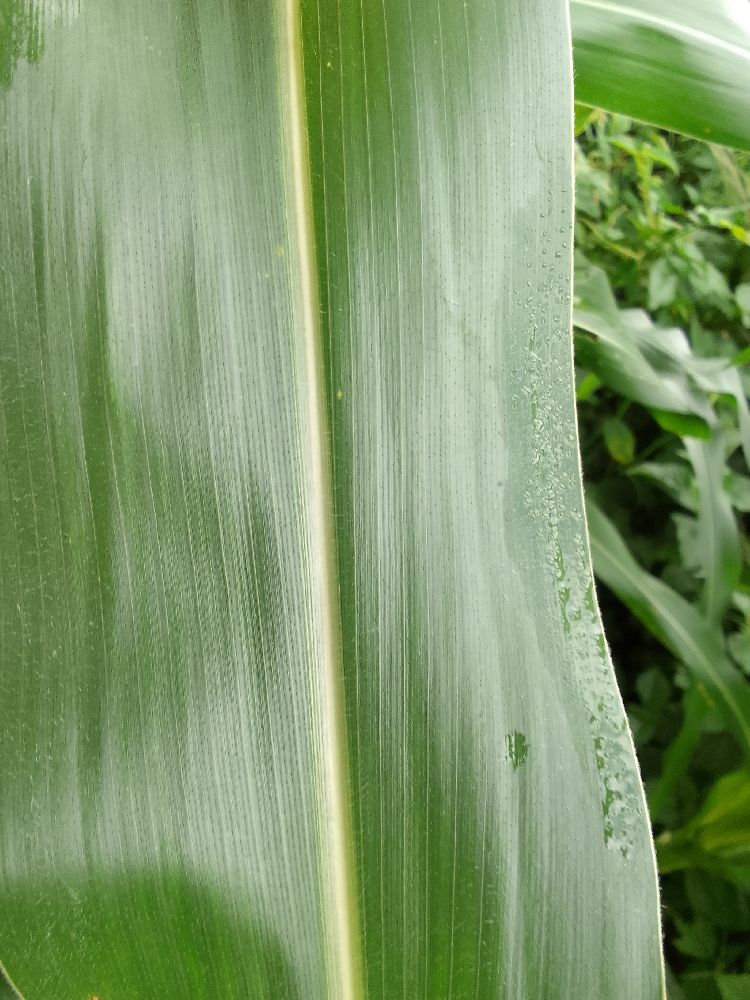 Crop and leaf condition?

maize, healthy
